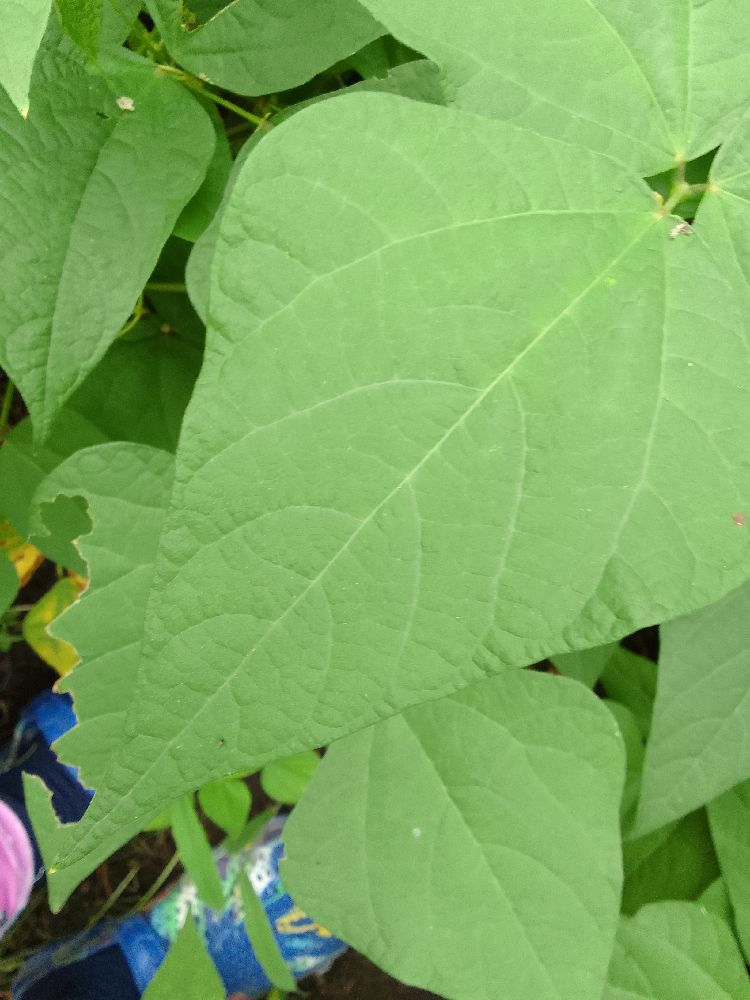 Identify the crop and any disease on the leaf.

common bean, healthy
